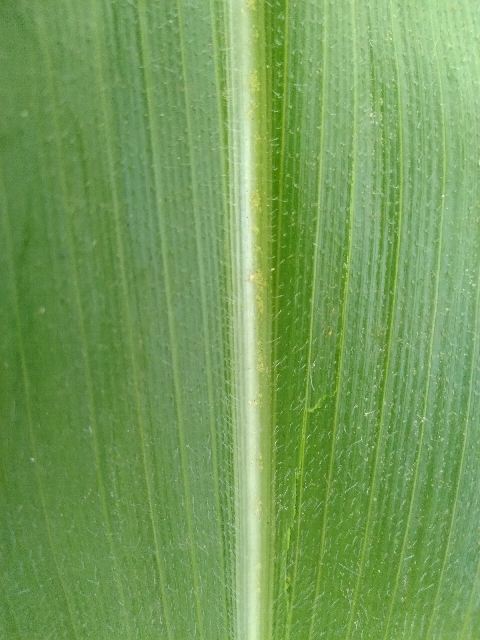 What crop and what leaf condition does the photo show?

maize, healthy
